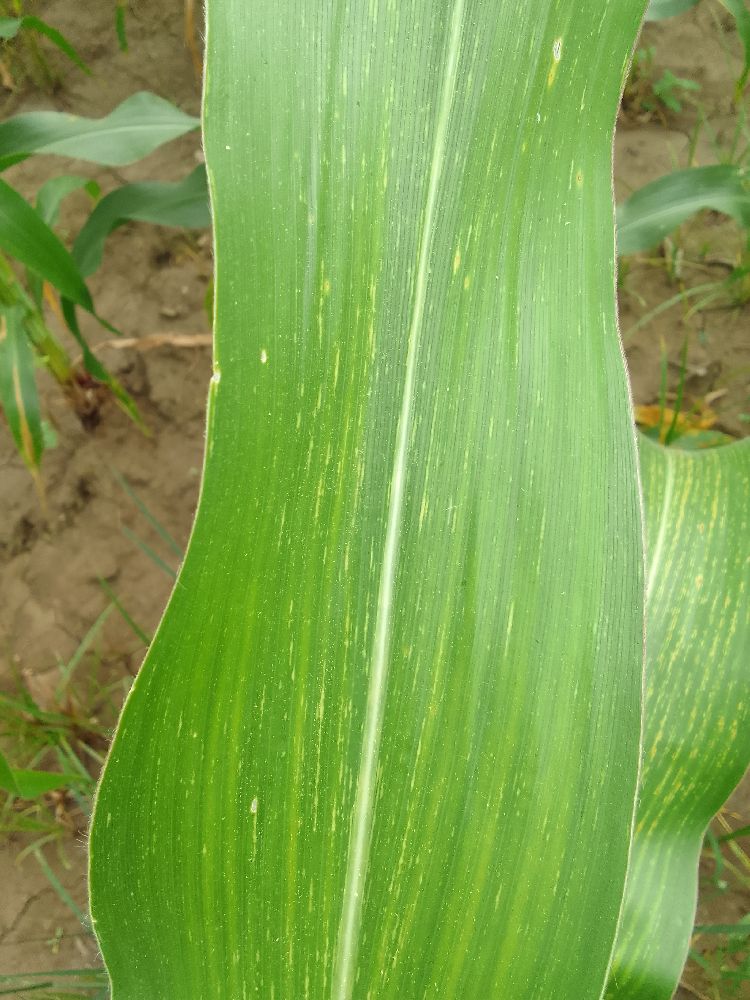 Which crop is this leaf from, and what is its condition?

maize, maize streak virus
